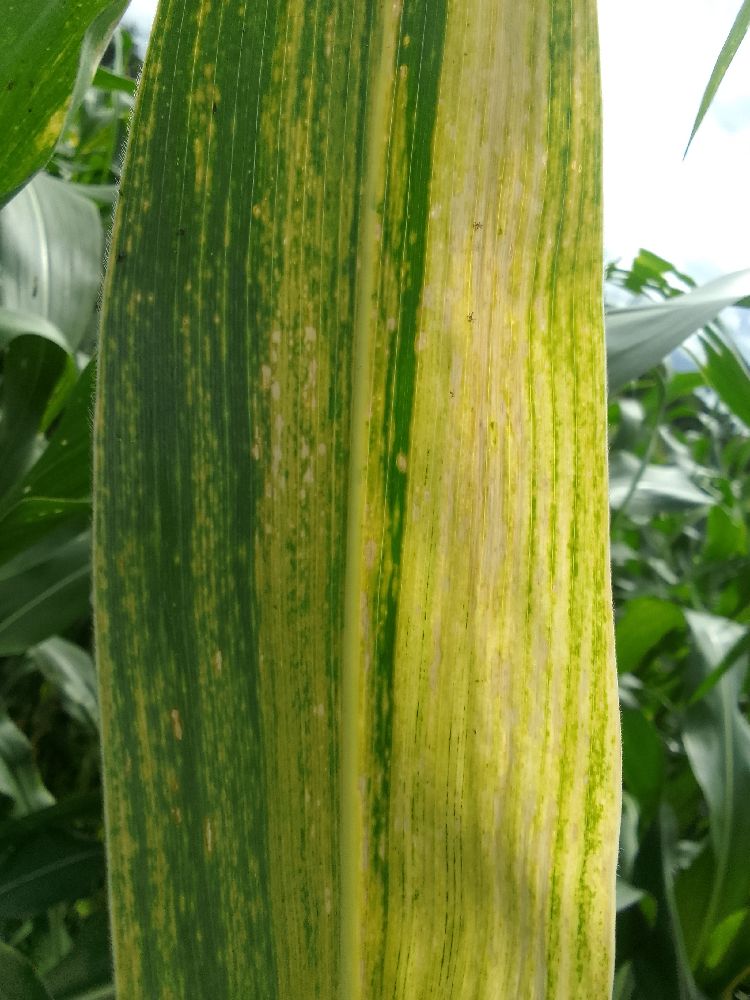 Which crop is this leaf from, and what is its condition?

maize, maize lethal necrosis
